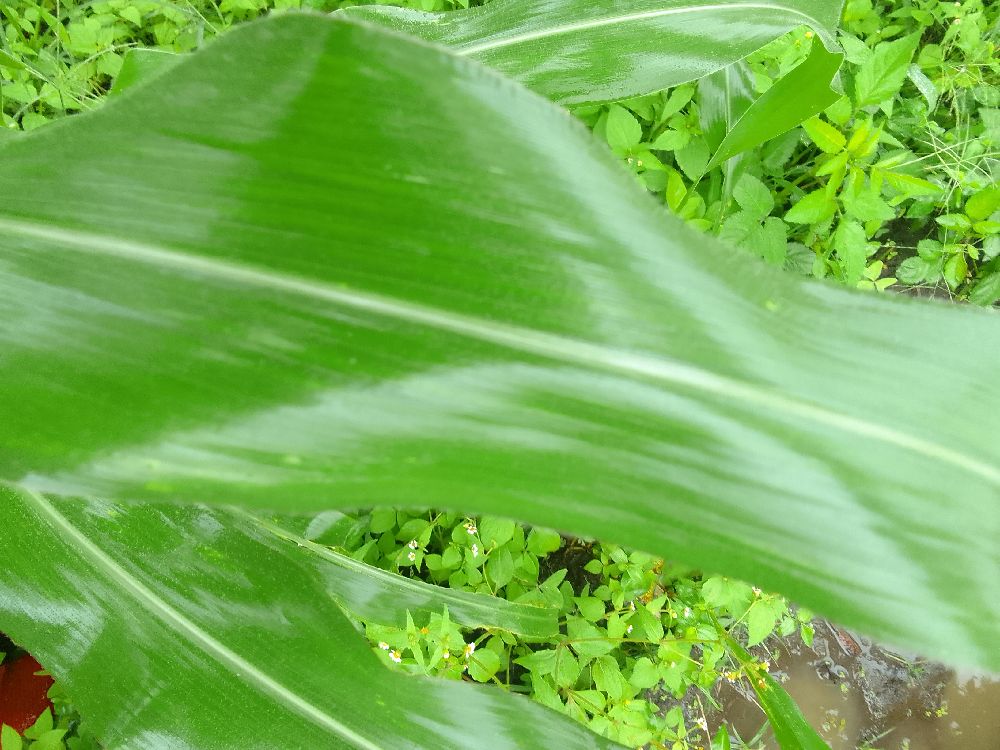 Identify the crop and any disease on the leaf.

maize, healthy
